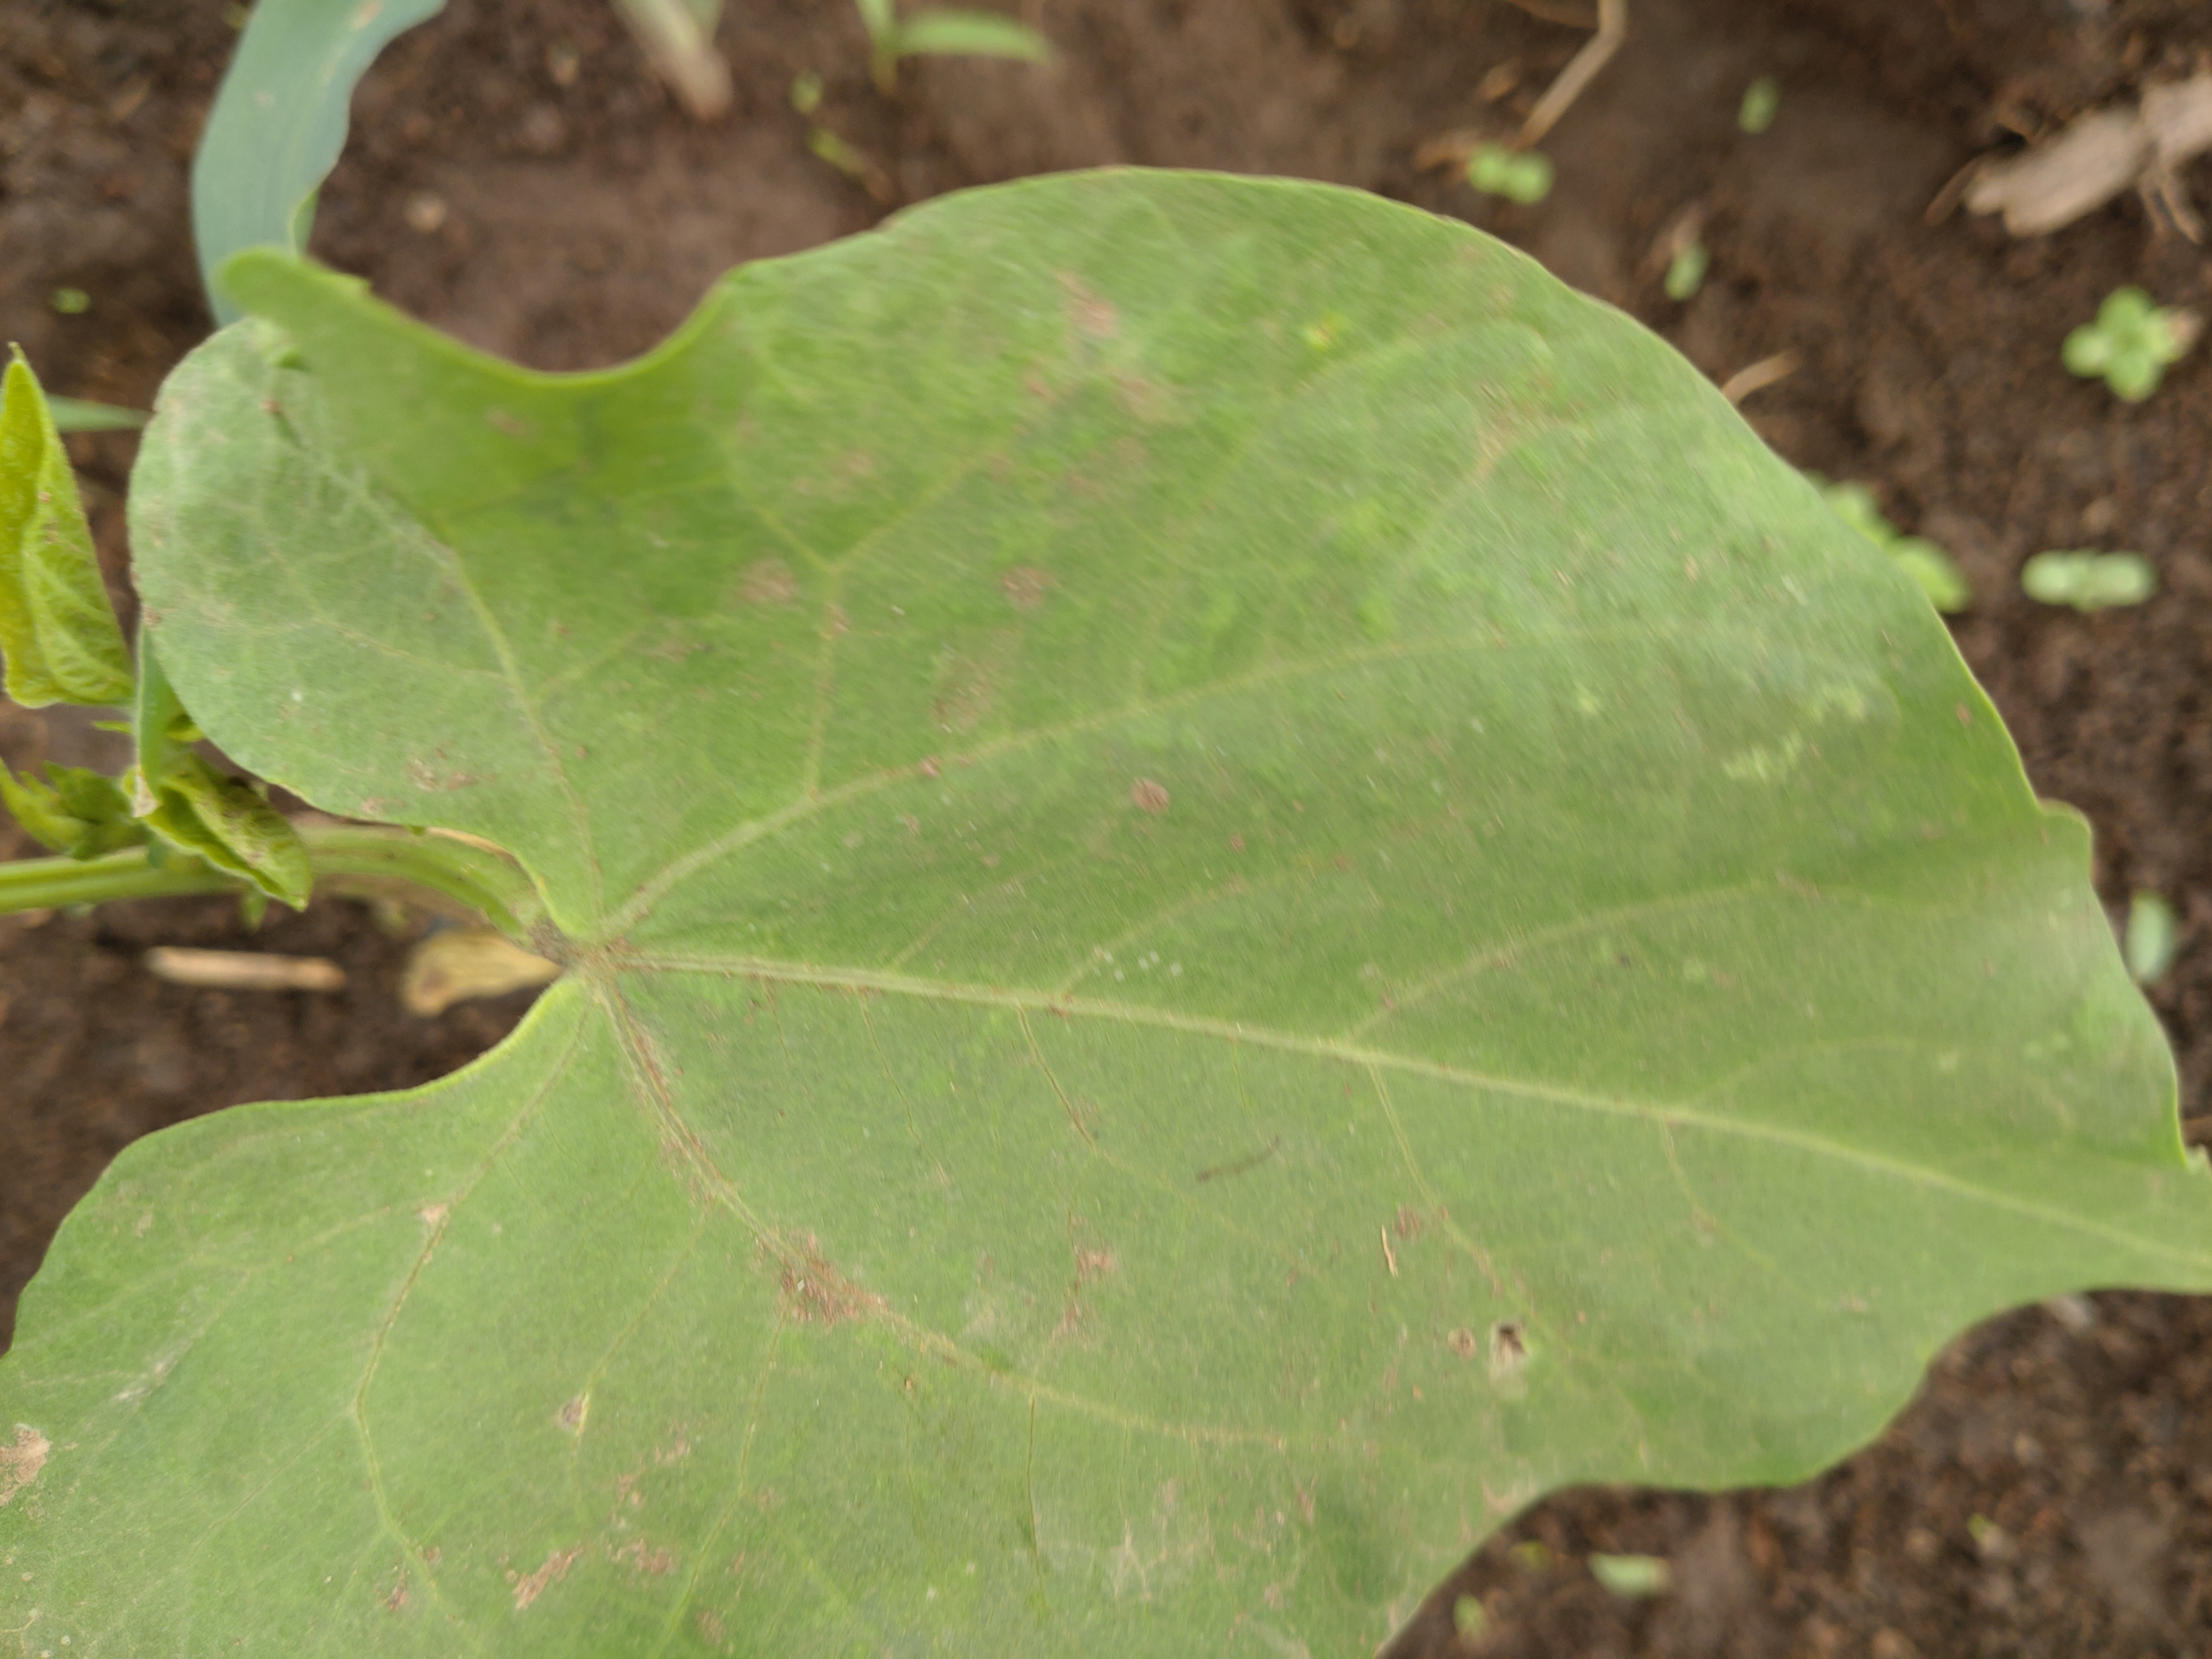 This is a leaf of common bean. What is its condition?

healthy
